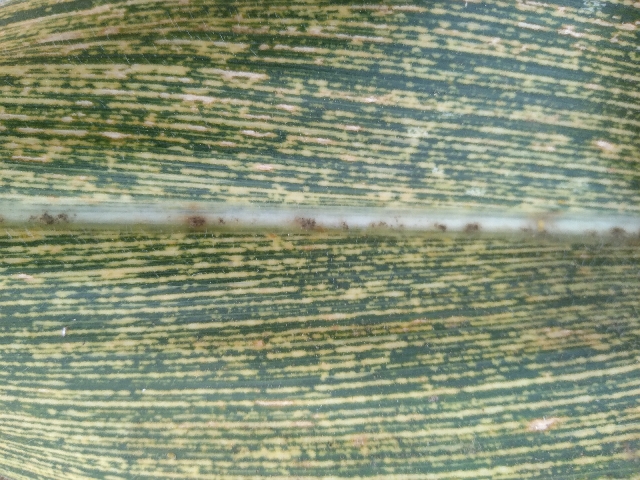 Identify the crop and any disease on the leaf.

maize, maize streak virus
